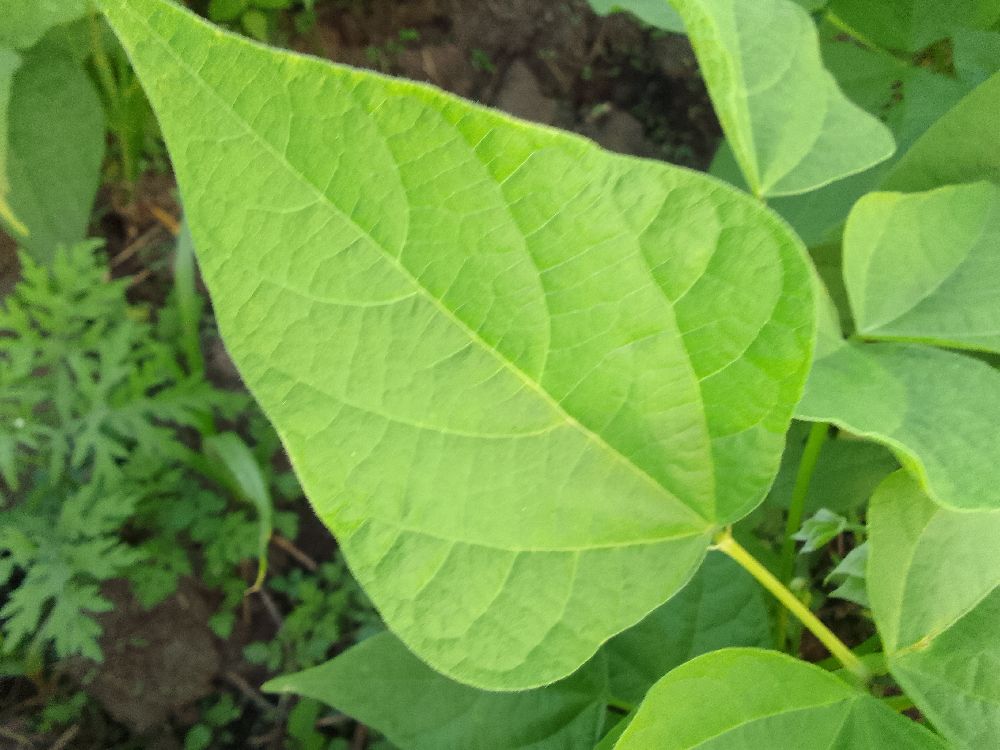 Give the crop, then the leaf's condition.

common bean, healthy
